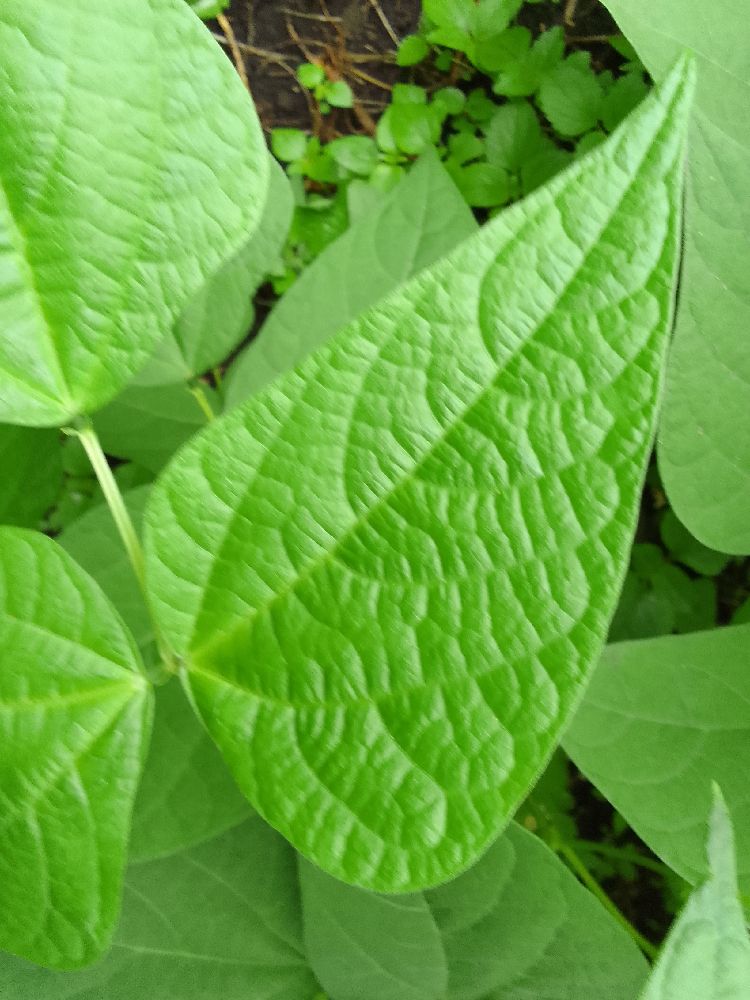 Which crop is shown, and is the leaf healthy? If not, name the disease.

common bean, healthy
